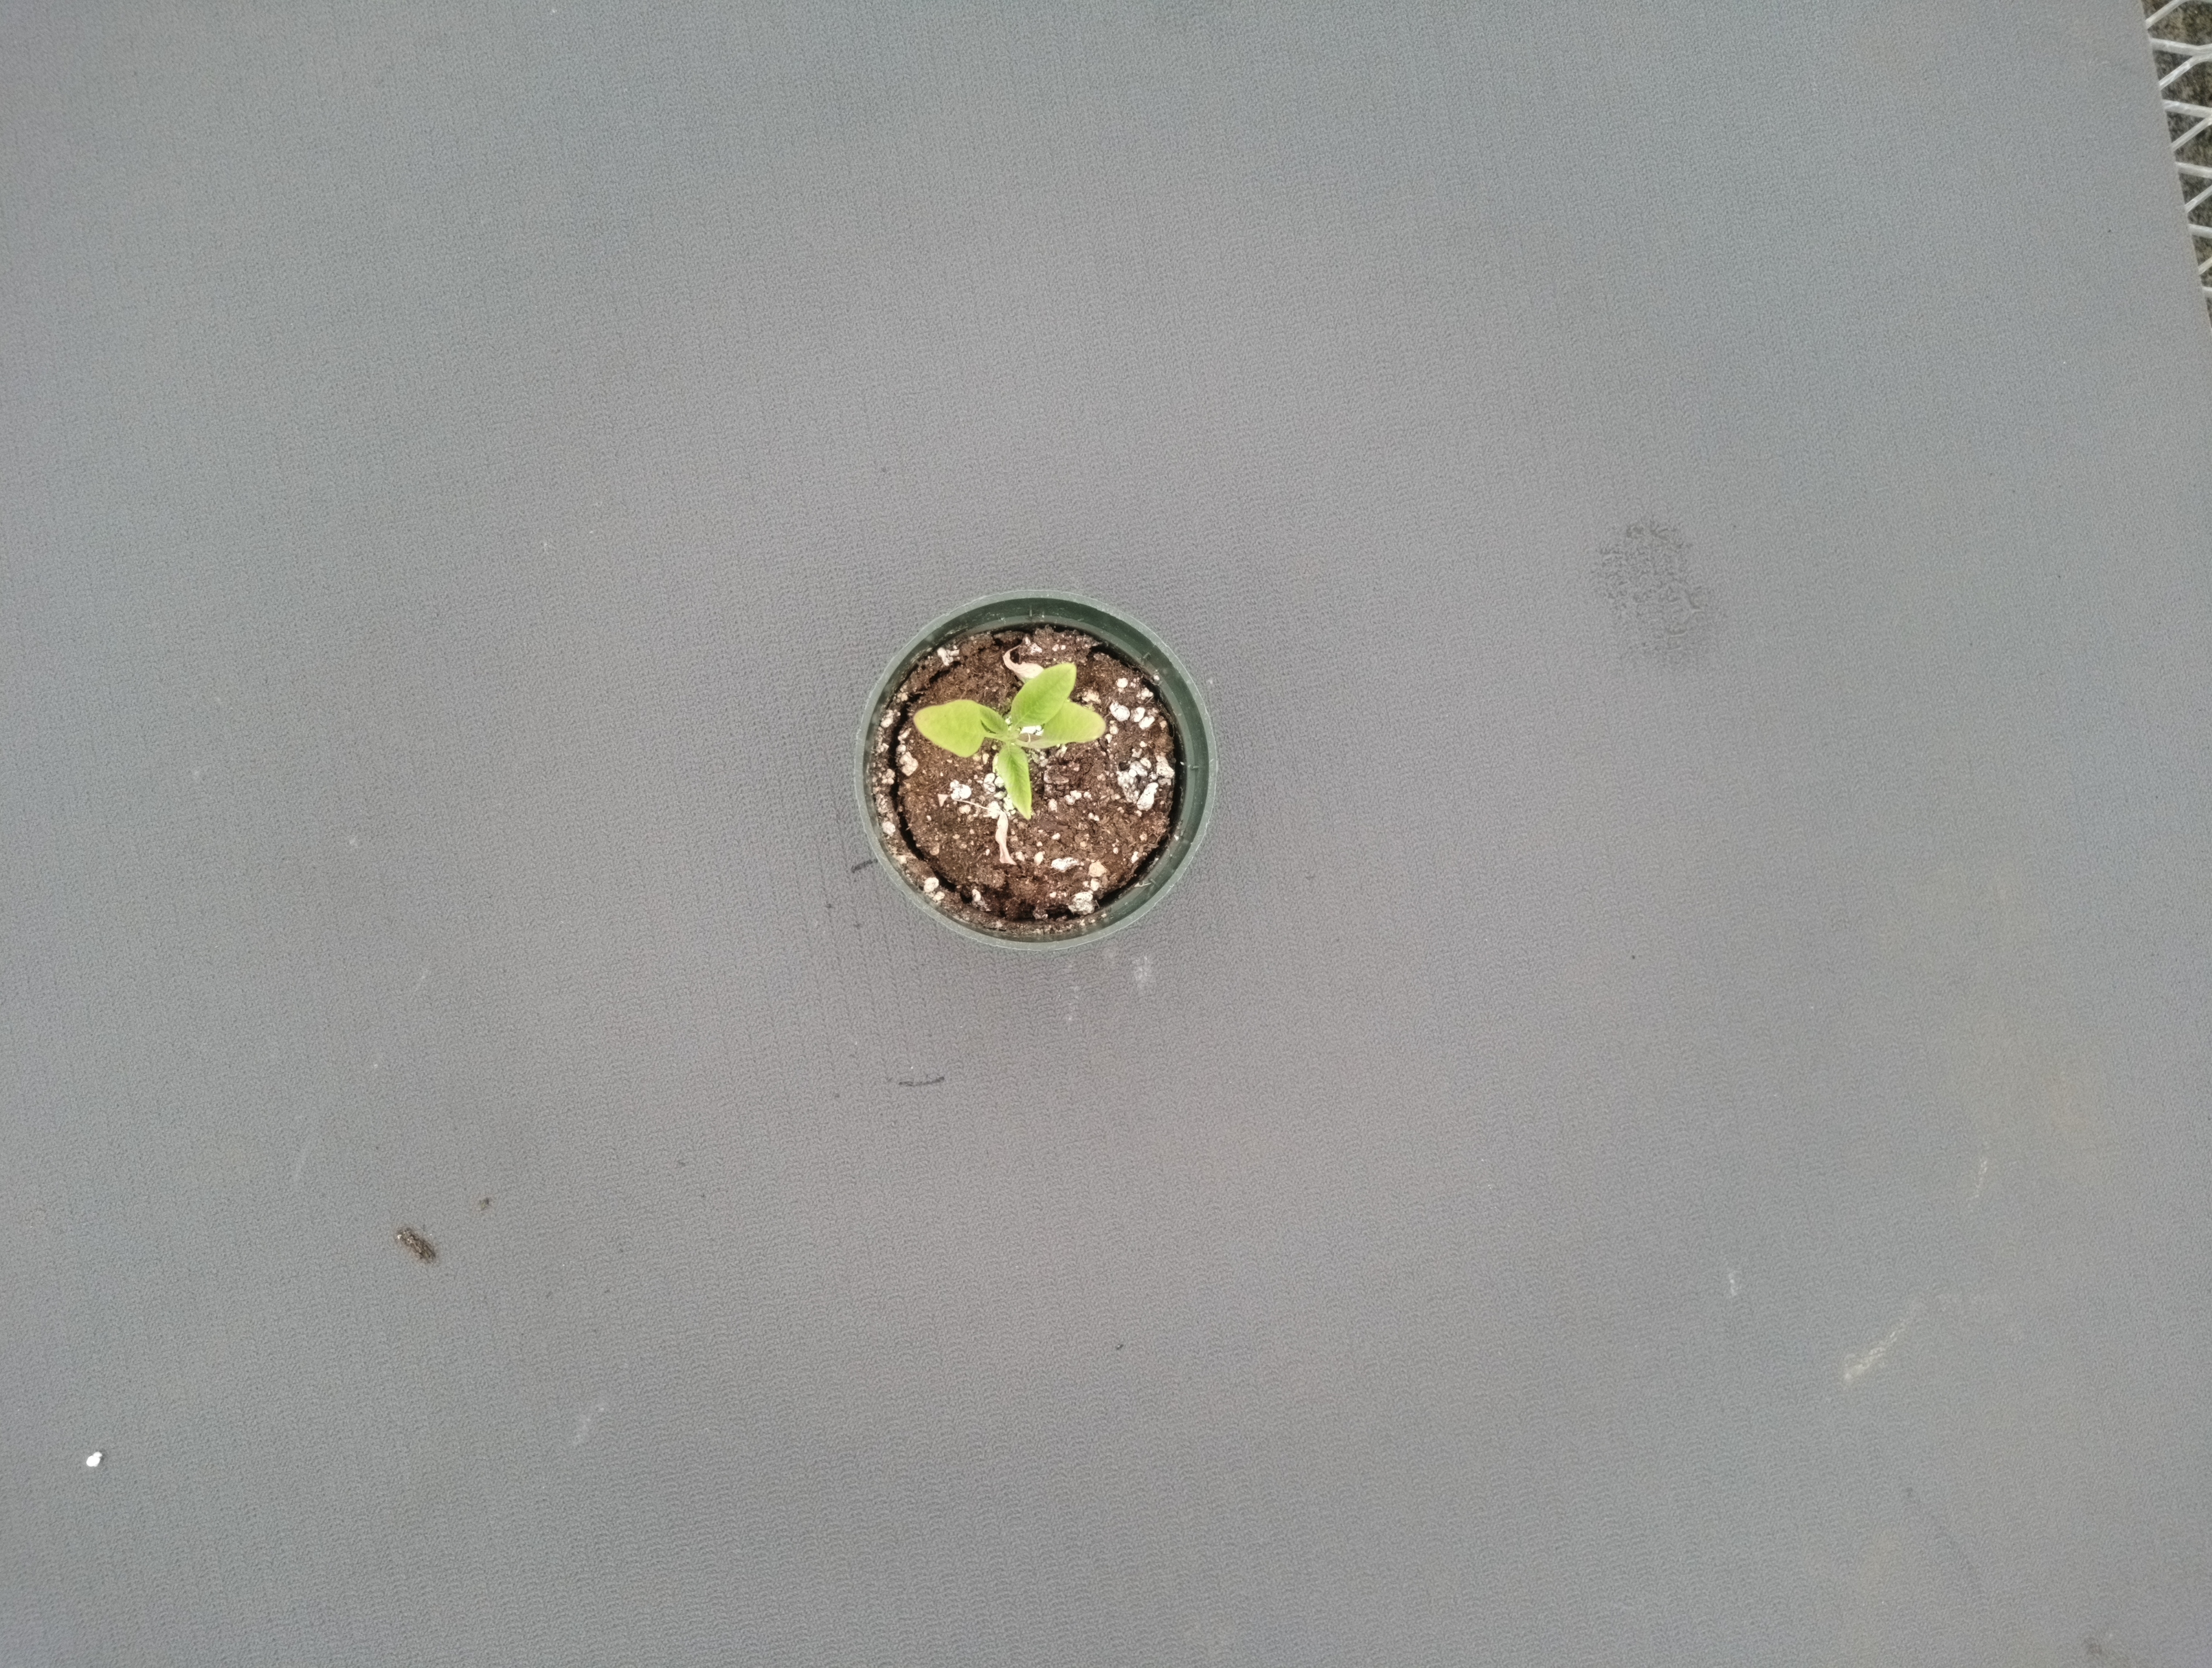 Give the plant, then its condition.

waterhemp, chlorosis only
